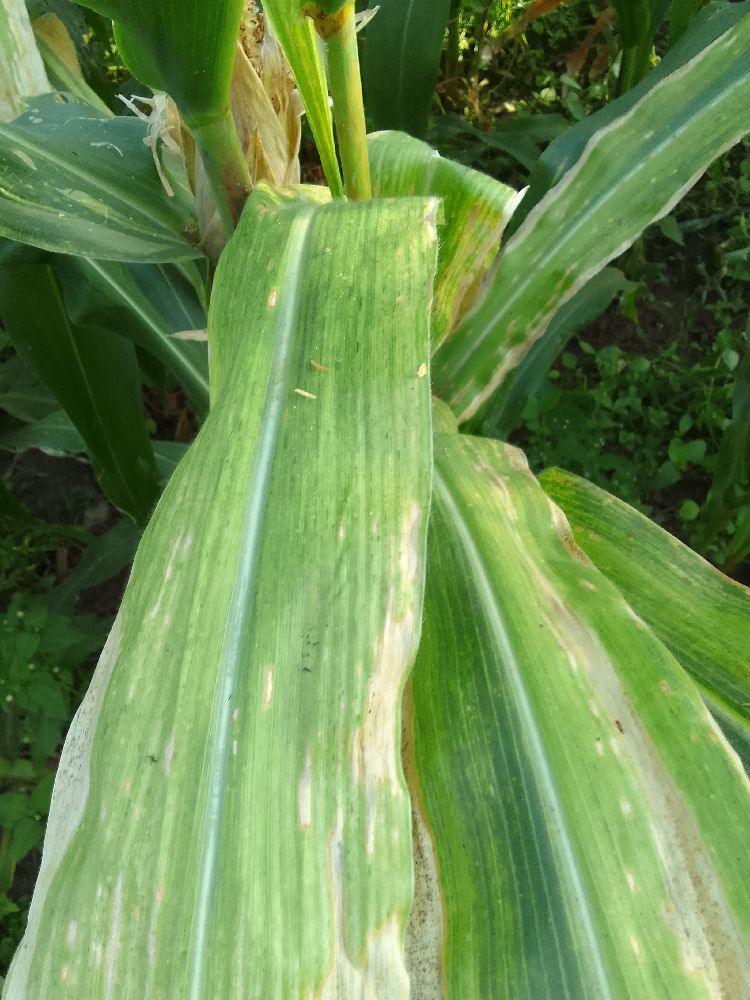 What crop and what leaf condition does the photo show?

maize, maize lethal necrosis
